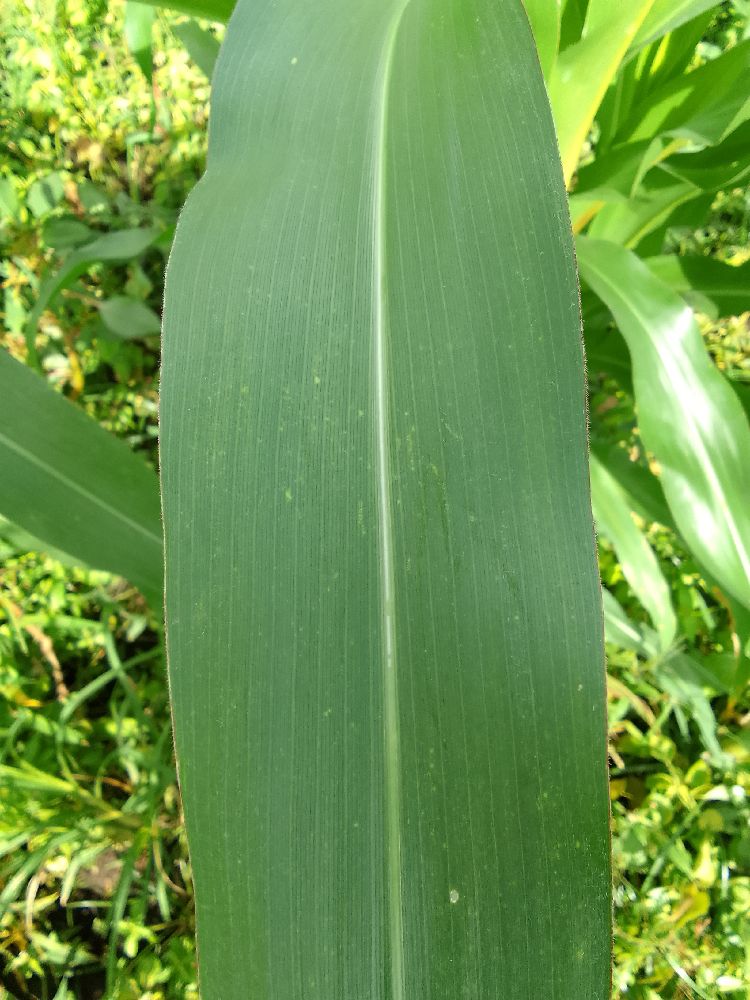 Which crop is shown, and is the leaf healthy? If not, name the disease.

maize, healthy
